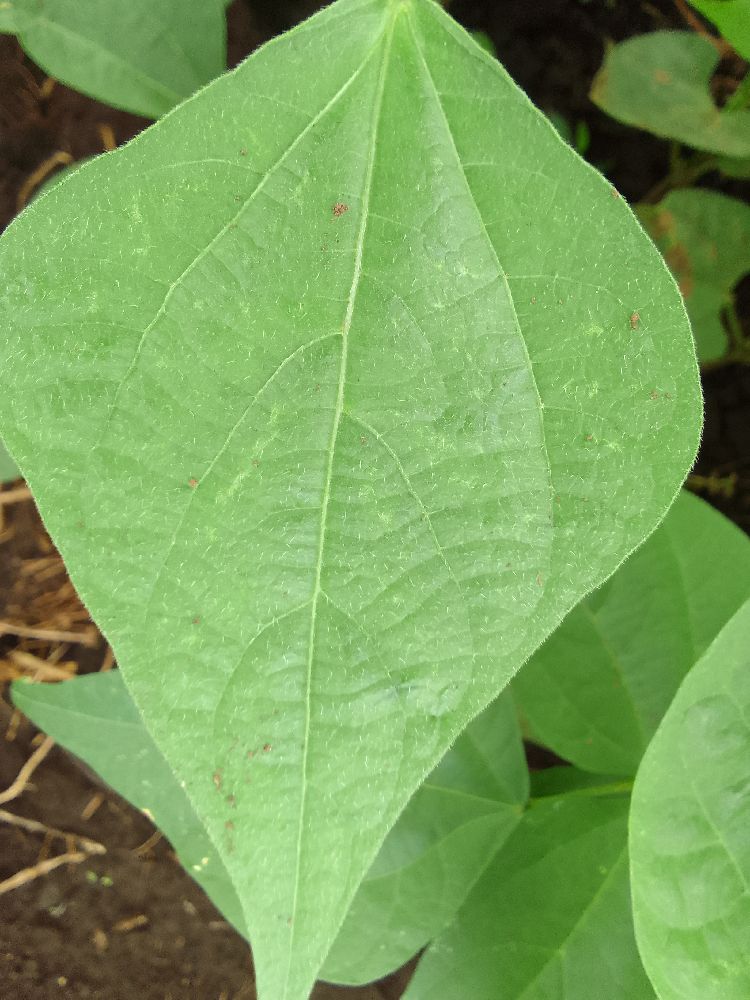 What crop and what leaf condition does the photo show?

common bean, healthy
